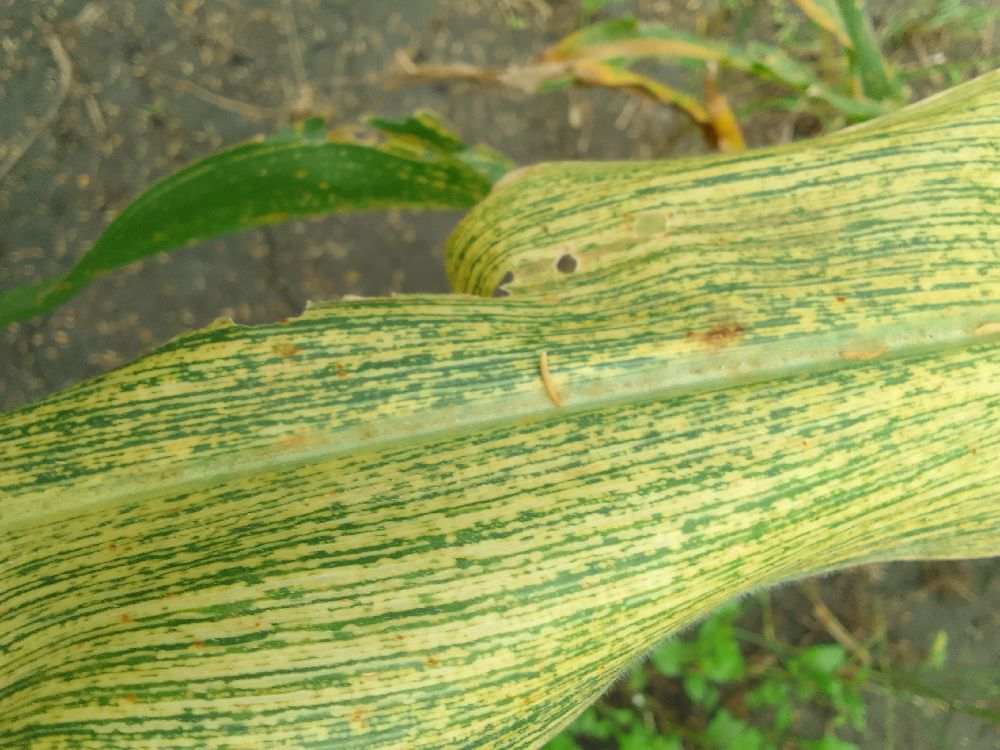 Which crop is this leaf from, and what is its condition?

maize, maize streak virus
